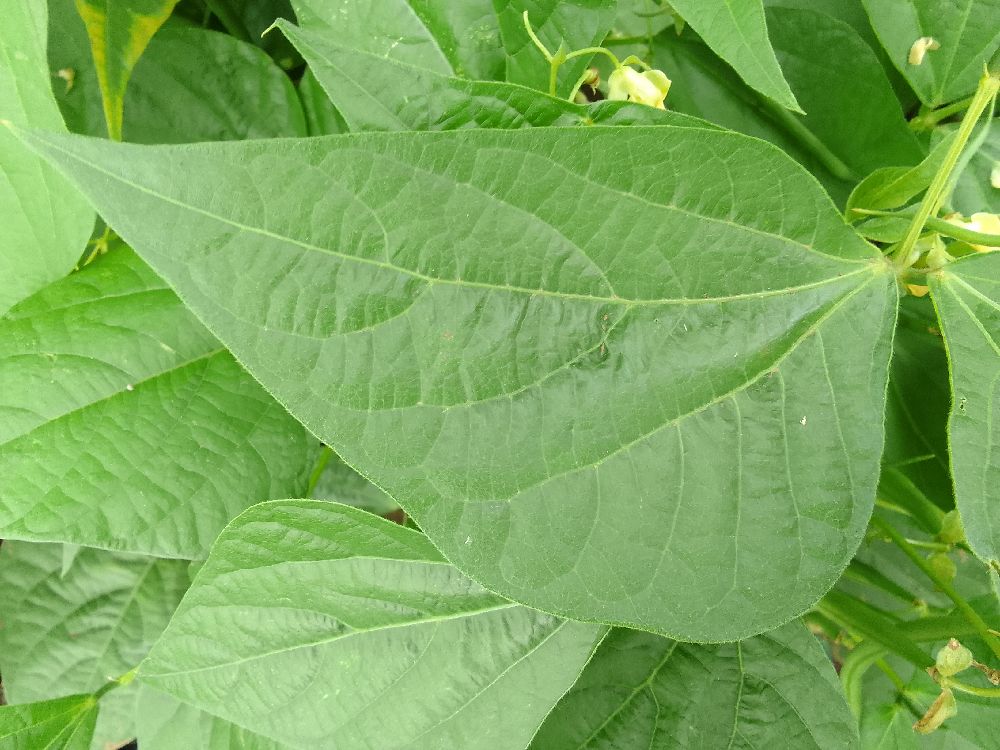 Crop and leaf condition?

common bean, healthy
